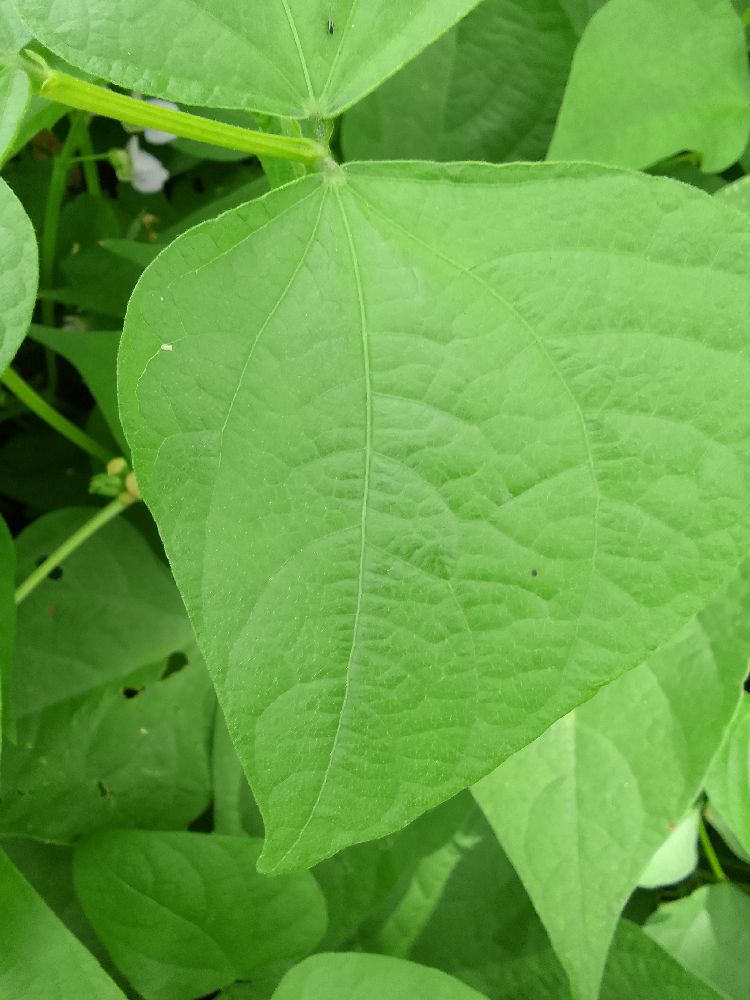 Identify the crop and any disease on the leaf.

common bean, healthy
